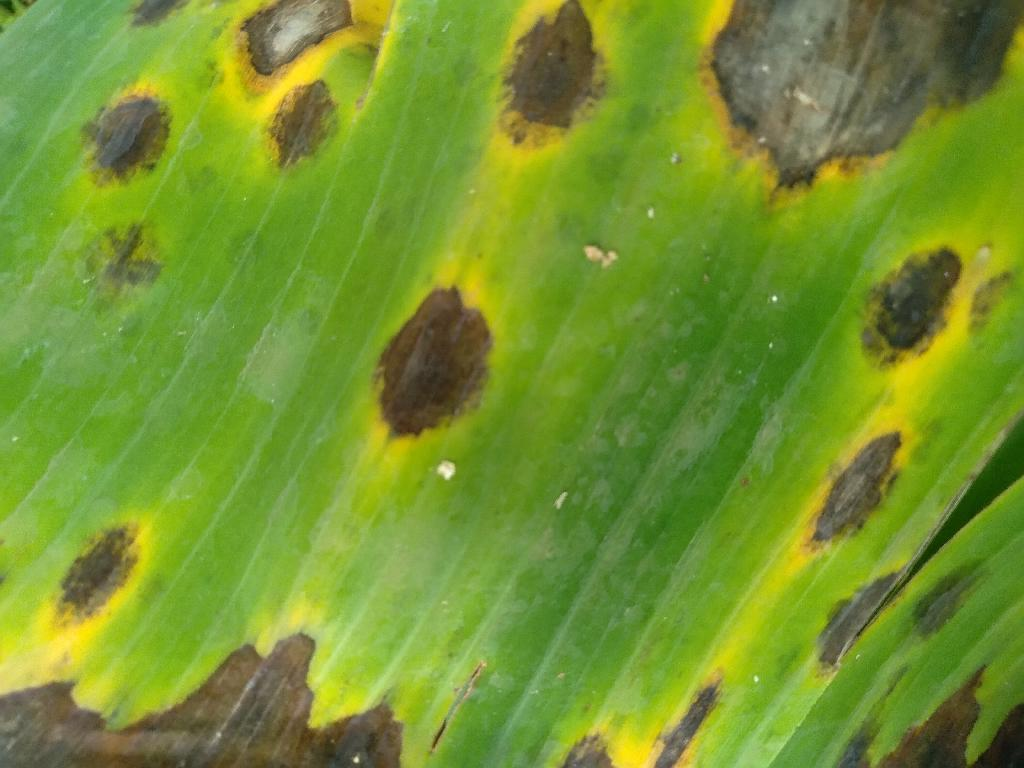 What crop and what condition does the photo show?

banana, black sigatoka
